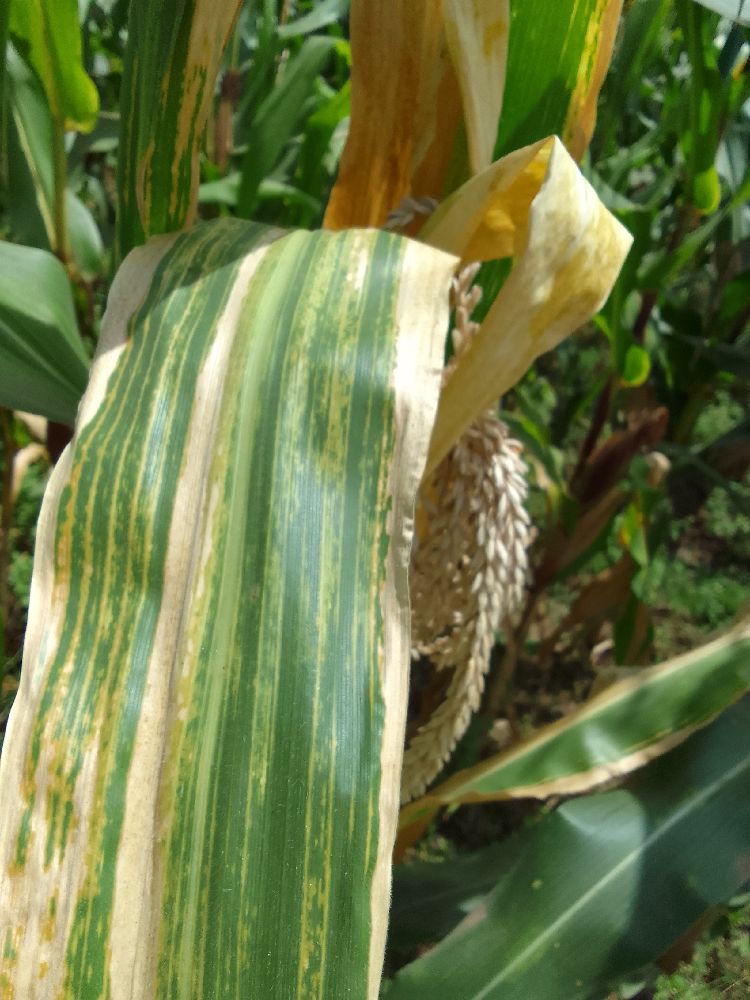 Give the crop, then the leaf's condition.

maize, maize lethal necrosis
